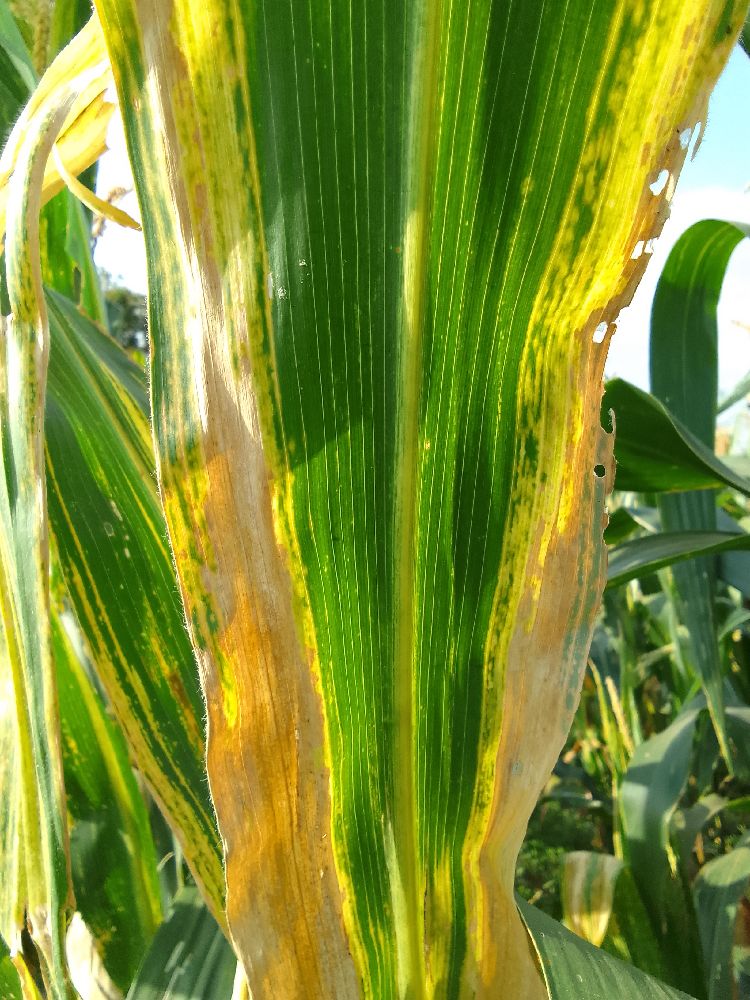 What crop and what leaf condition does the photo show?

maize, maize lethal necrosis
